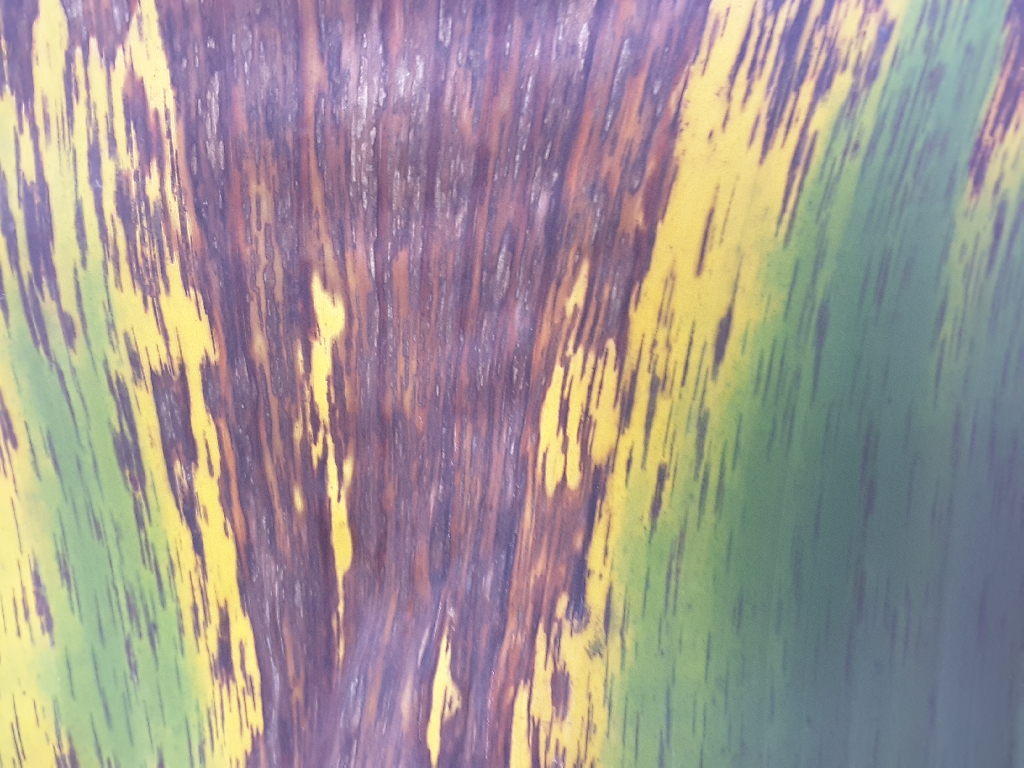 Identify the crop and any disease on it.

banana, black sigatoka
